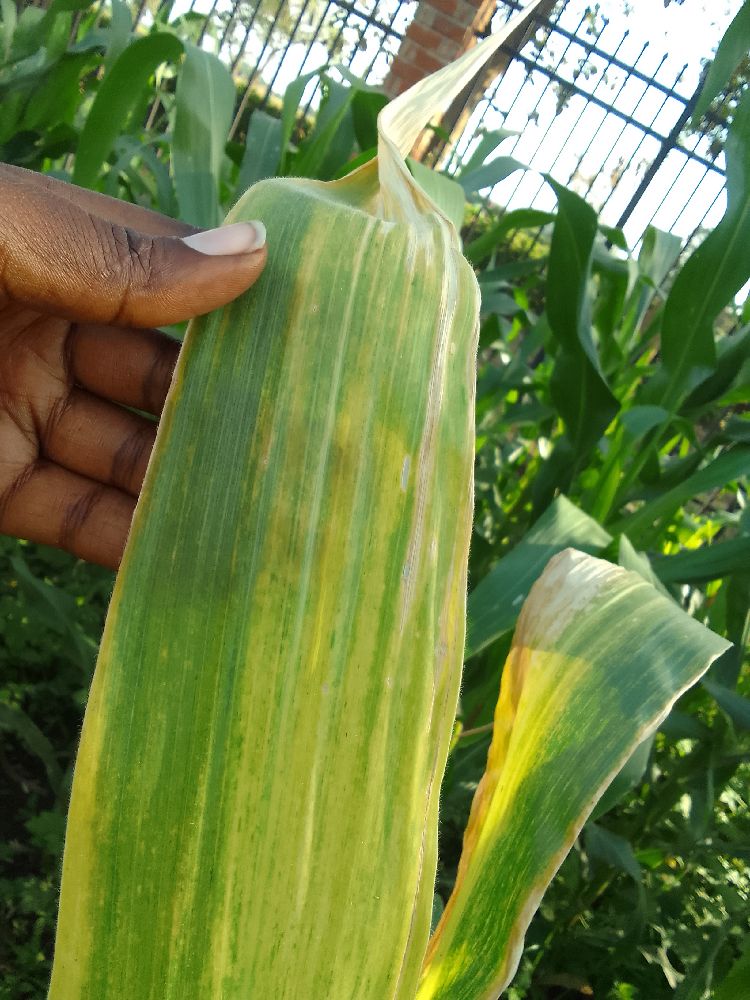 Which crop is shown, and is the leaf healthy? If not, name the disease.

maize, maize lethal necrosis
